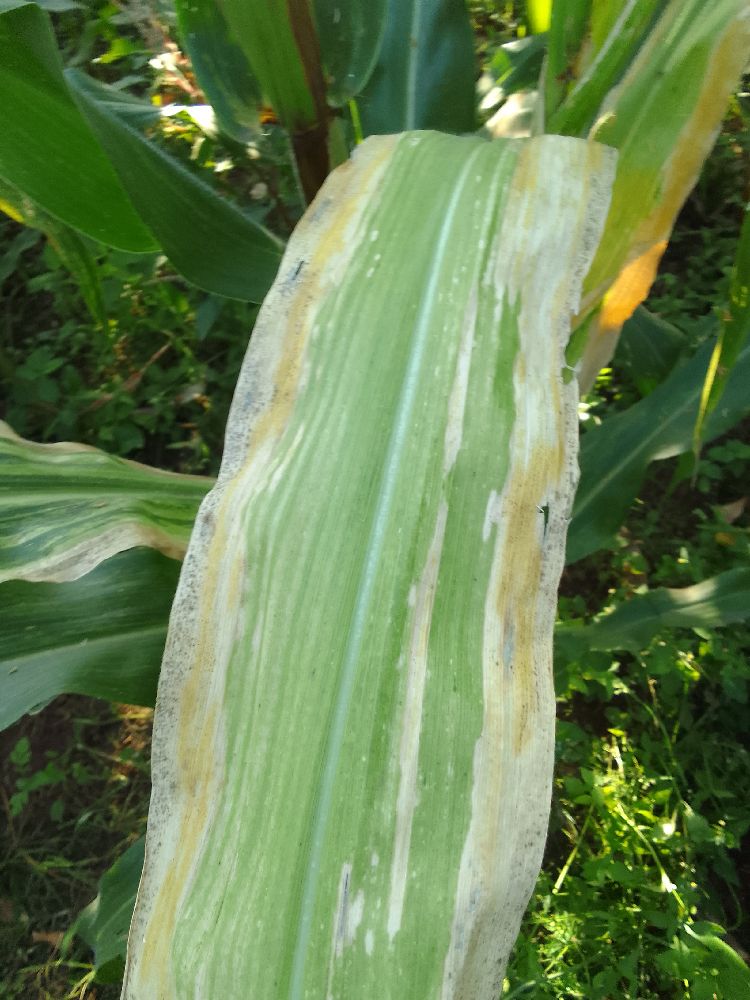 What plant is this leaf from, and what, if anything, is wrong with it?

maize, maize lethal necrosis
